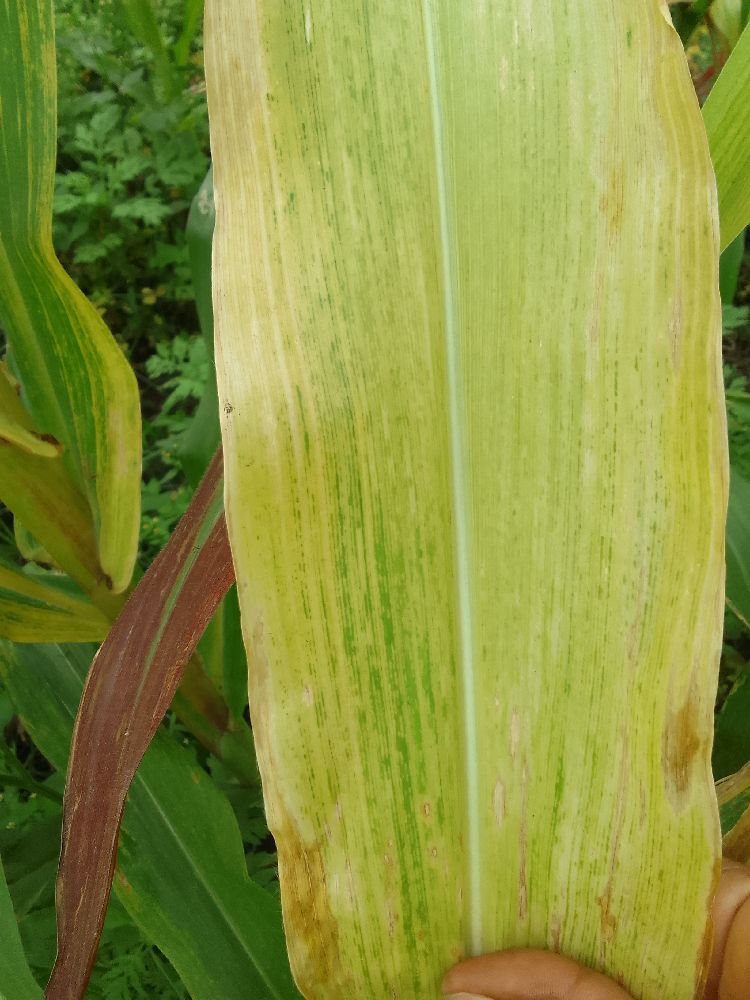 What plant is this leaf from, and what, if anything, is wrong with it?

maize, maize lethal necrosis
